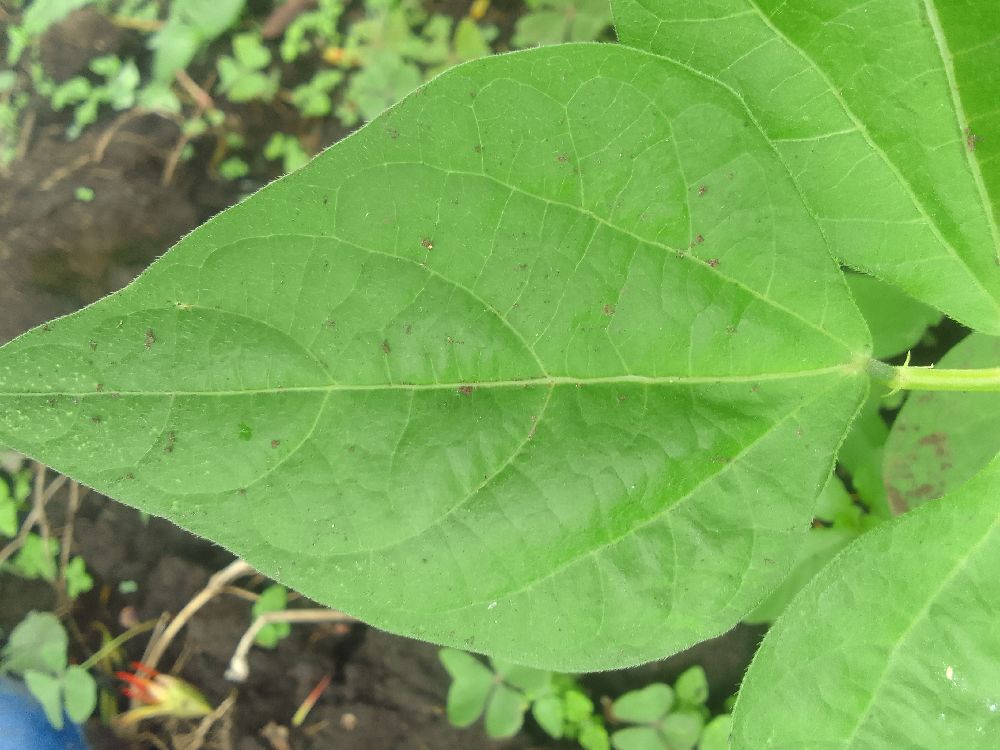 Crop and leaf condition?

common bean, healthy
